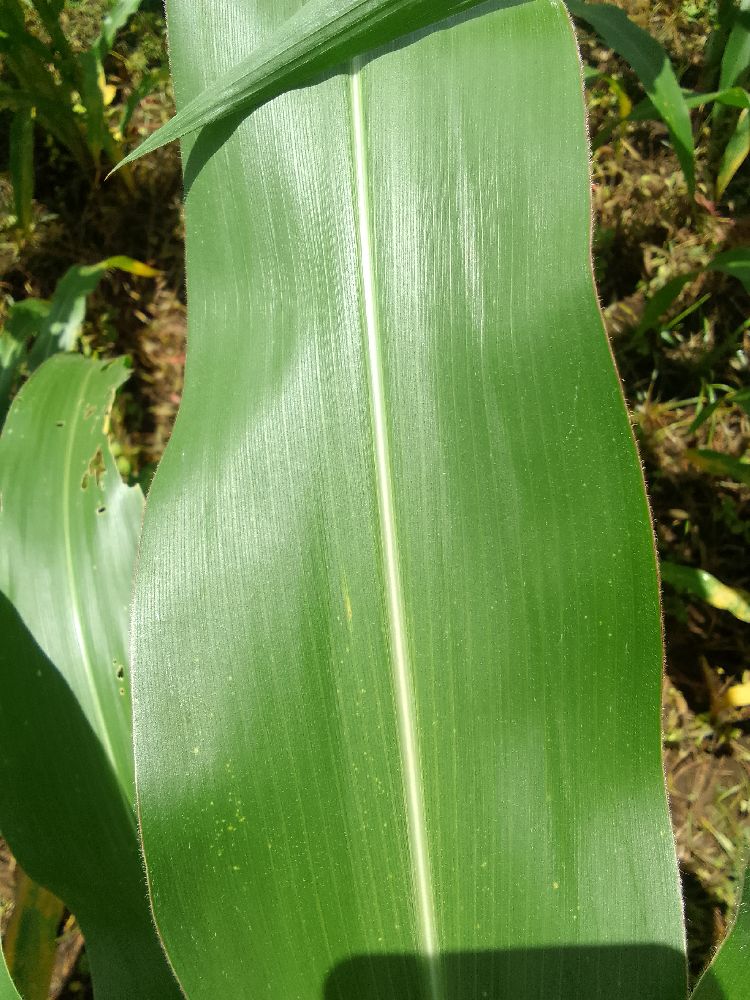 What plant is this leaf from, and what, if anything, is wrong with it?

maize, healthy
